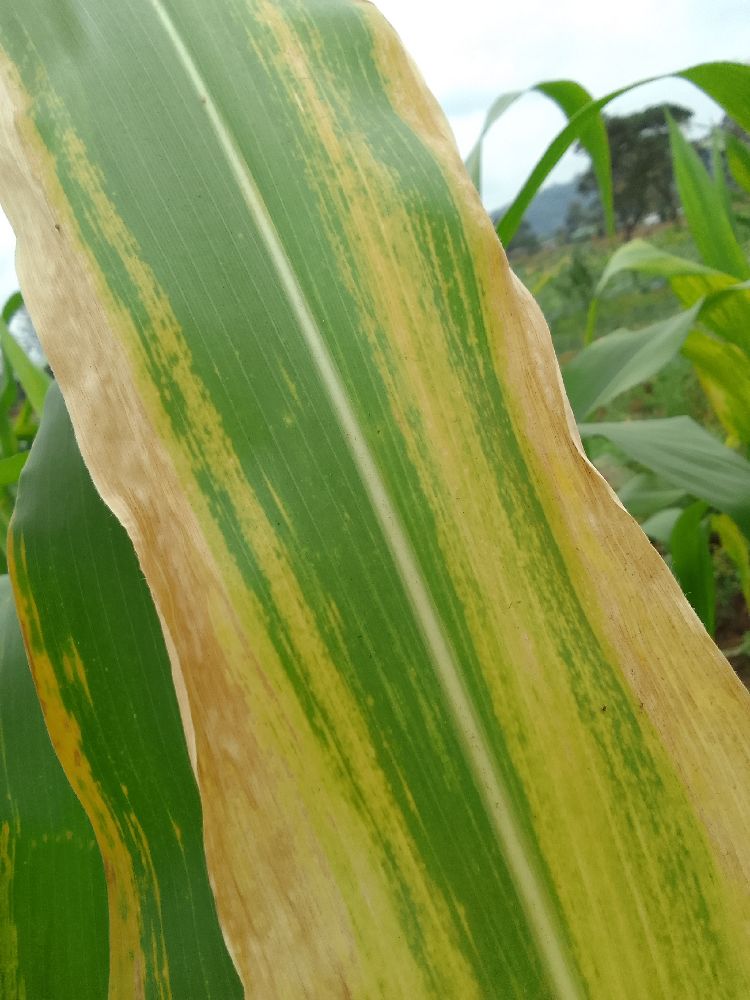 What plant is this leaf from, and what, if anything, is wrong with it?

maize, maize lethal necrosis
